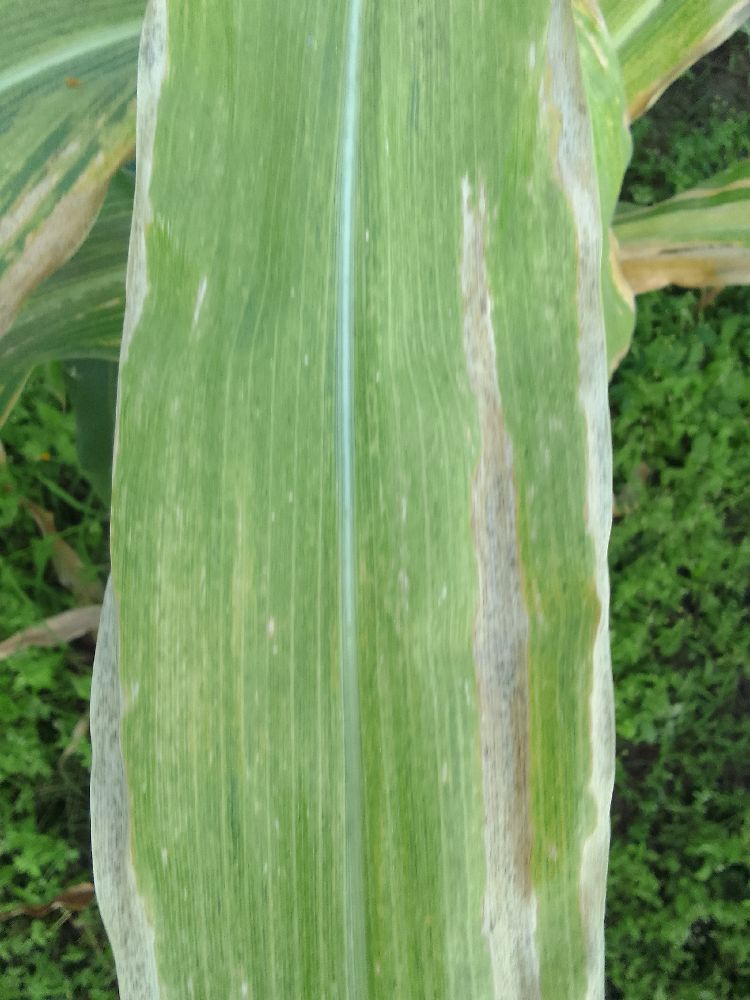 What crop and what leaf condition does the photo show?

maize, maize lethal necrosis
